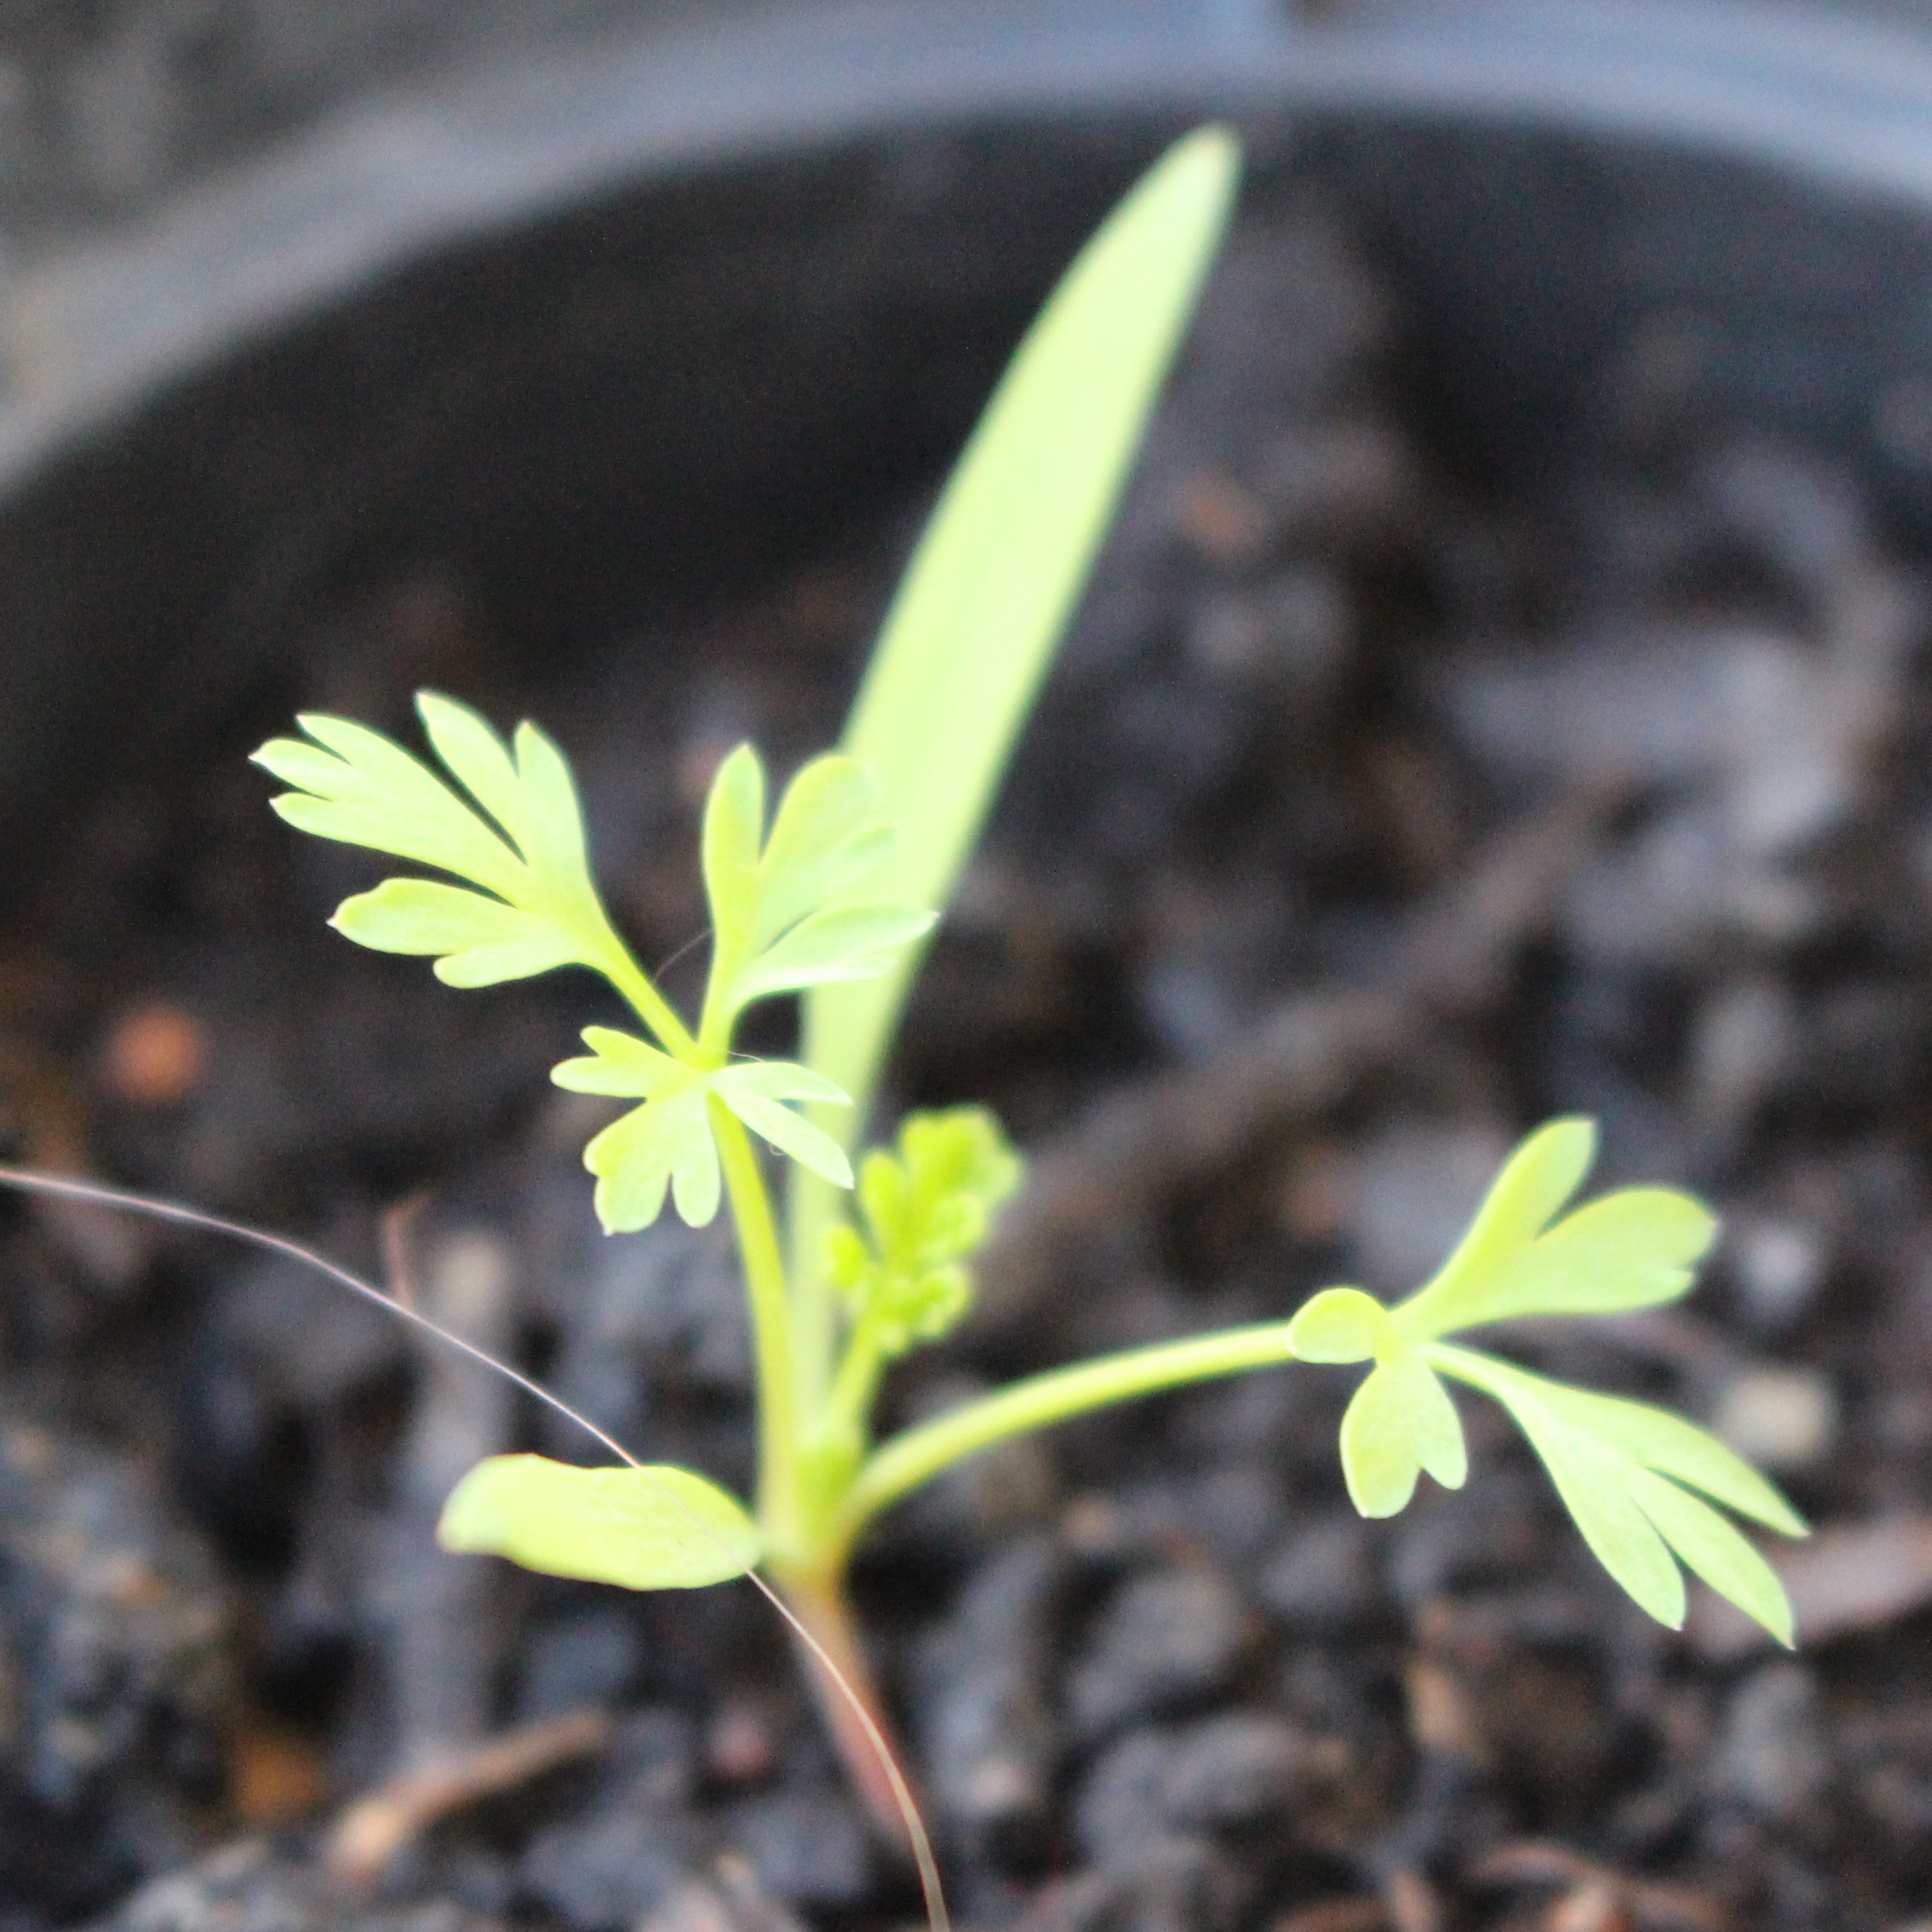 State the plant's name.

Fumaria officinalis
